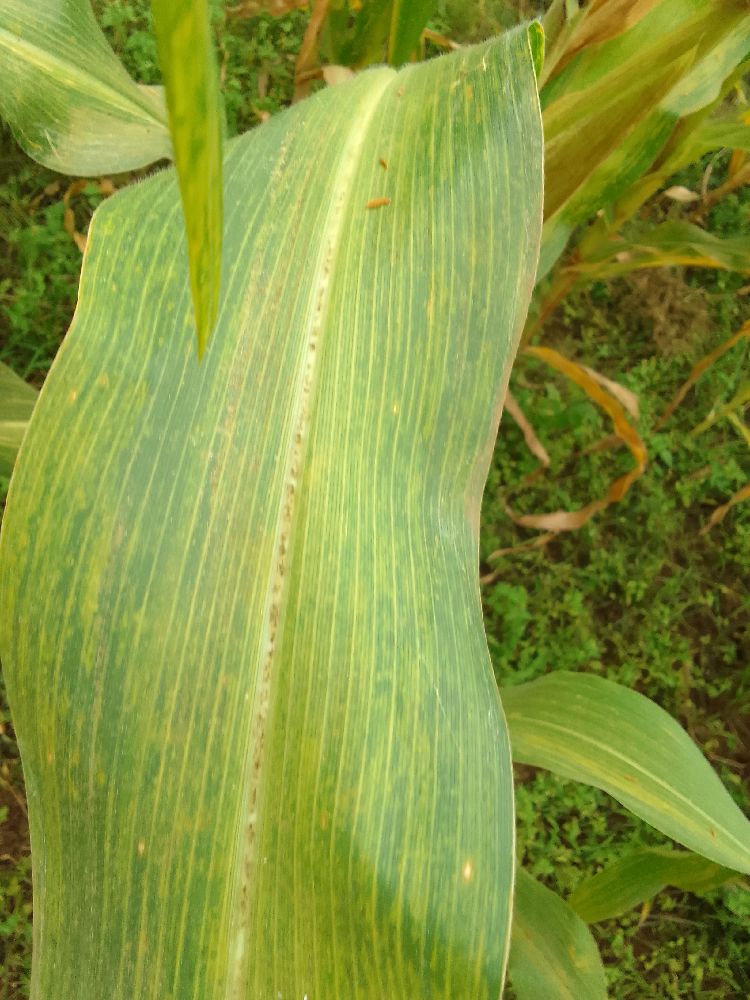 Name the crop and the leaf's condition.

maize, maize lethal necrosis
